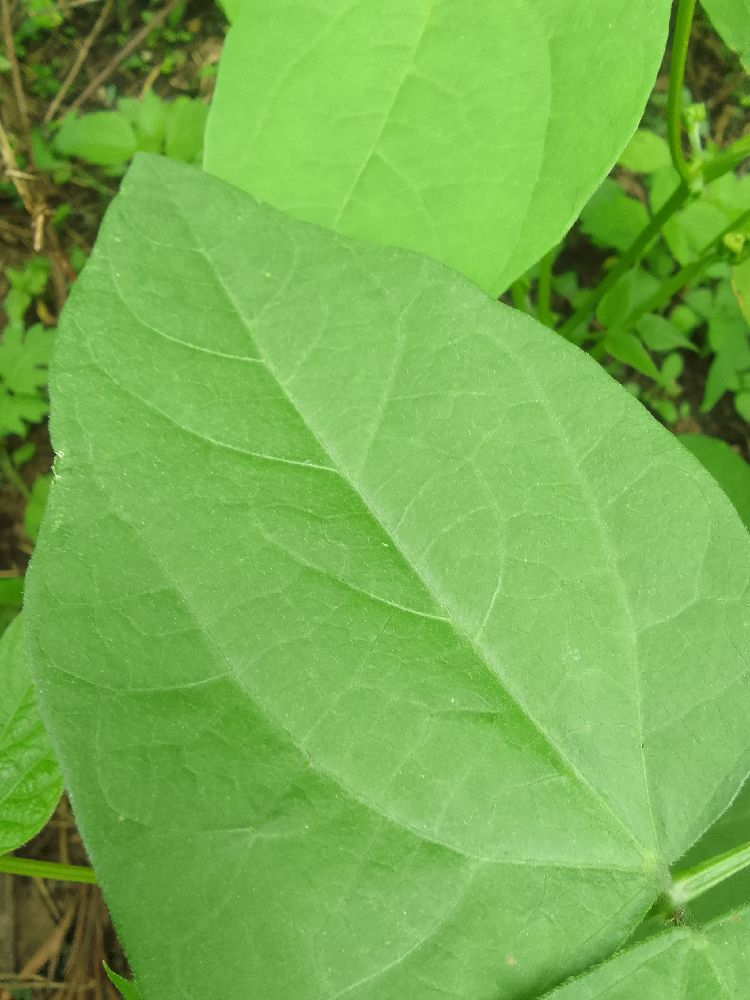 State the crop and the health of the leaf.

common bean, healthy
